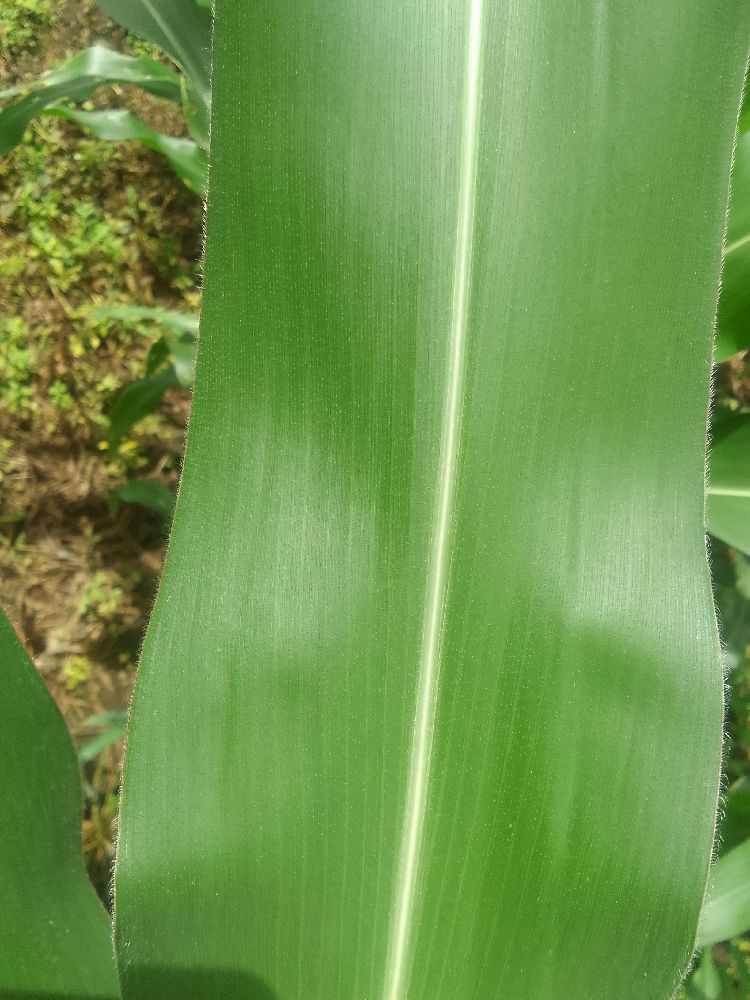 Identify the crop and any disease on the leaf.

maize, healthy
